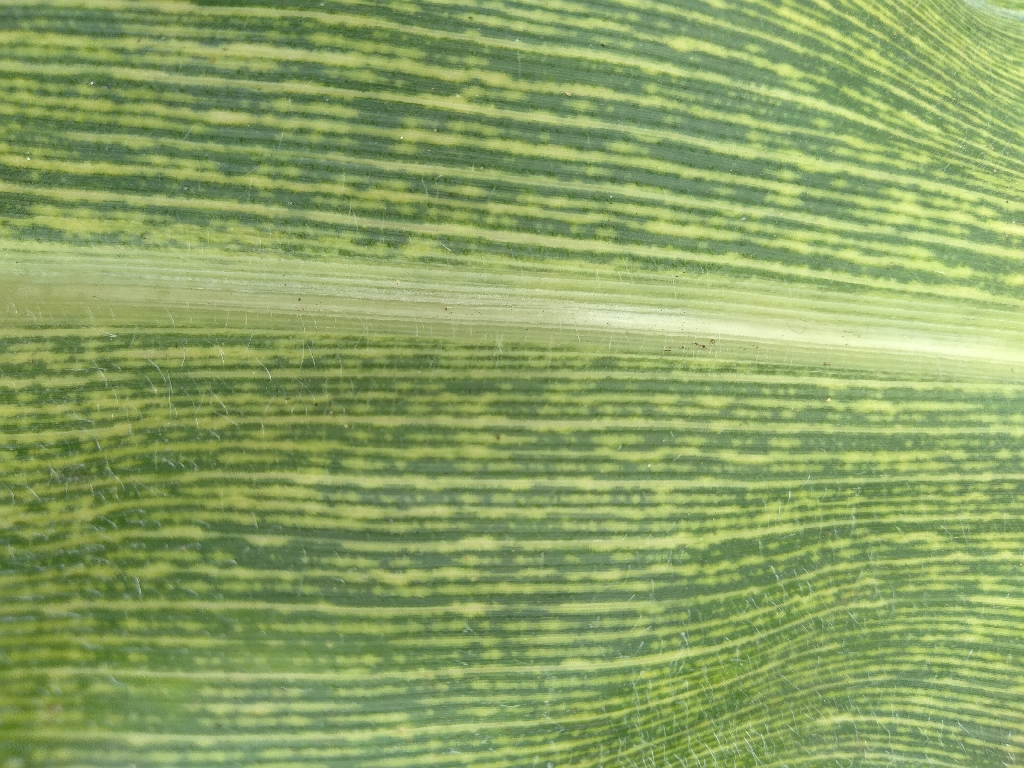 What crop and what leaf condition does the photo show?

maize, maize streak virus
